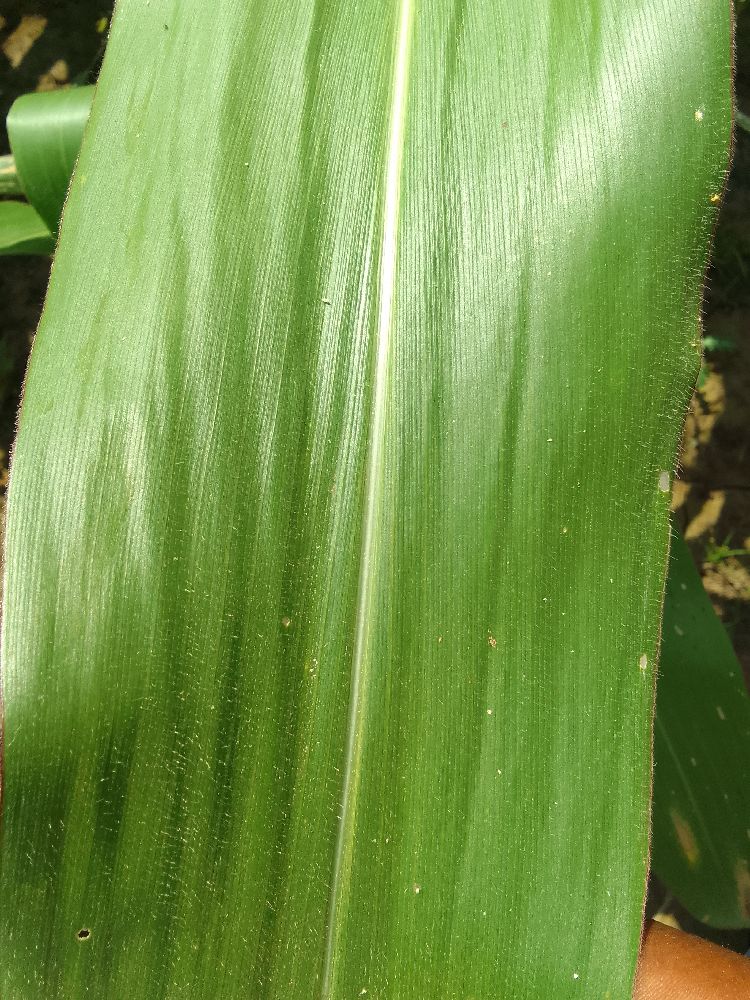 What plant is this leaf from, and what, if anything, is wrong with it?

maize, healthy
